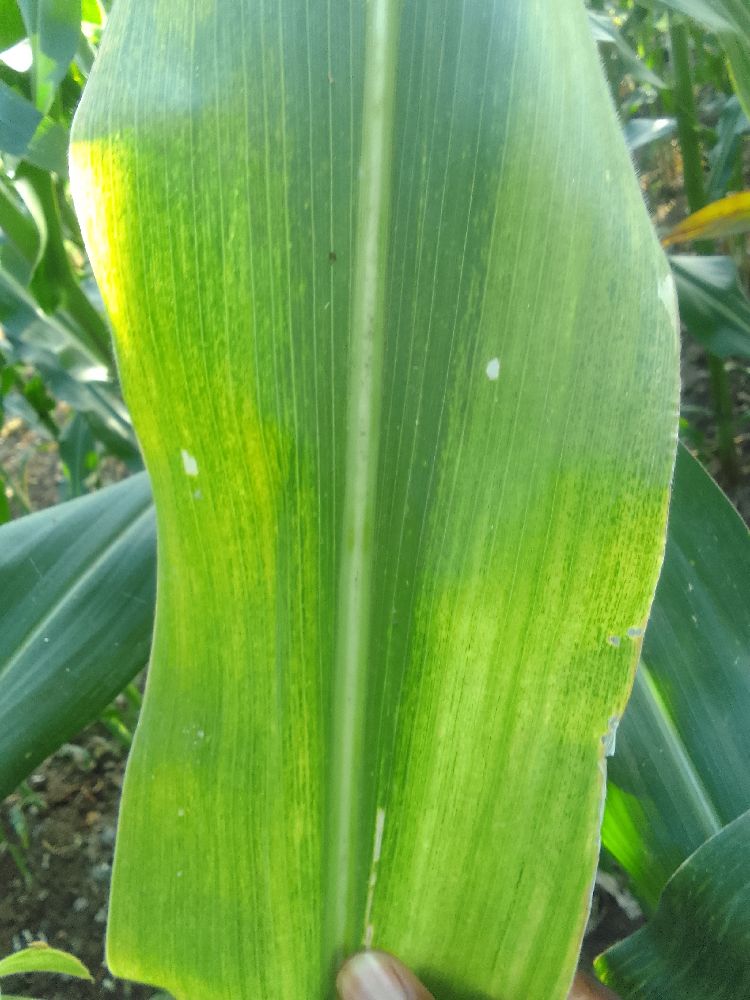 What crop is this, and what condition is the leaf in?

maize, maize lethal necrosis
